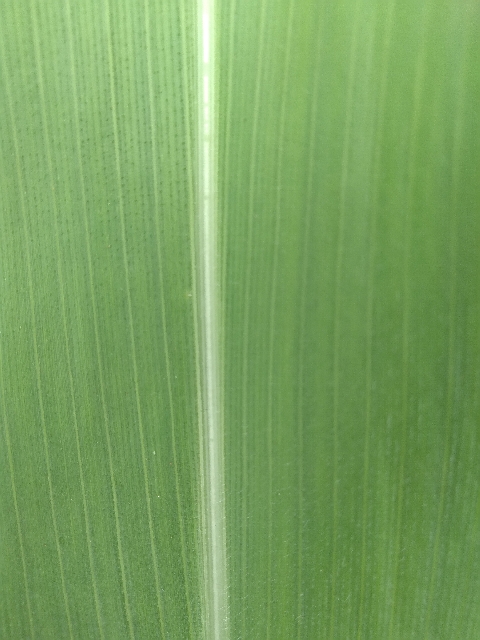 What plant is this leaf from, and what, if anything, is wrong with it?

maize, healthy
